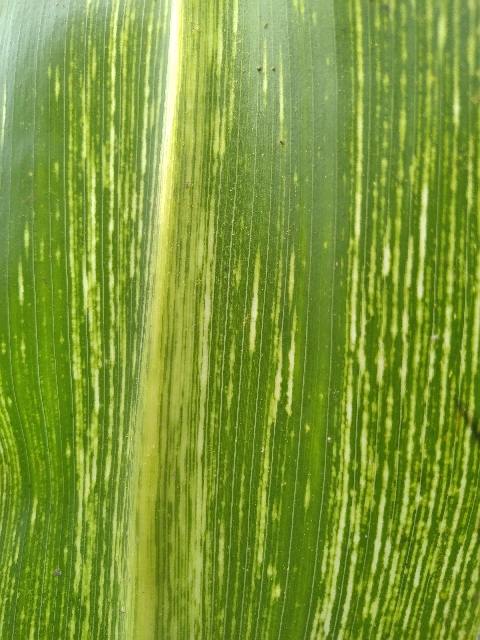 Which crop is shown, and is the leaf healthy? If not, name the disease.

maize, maize streak virus
